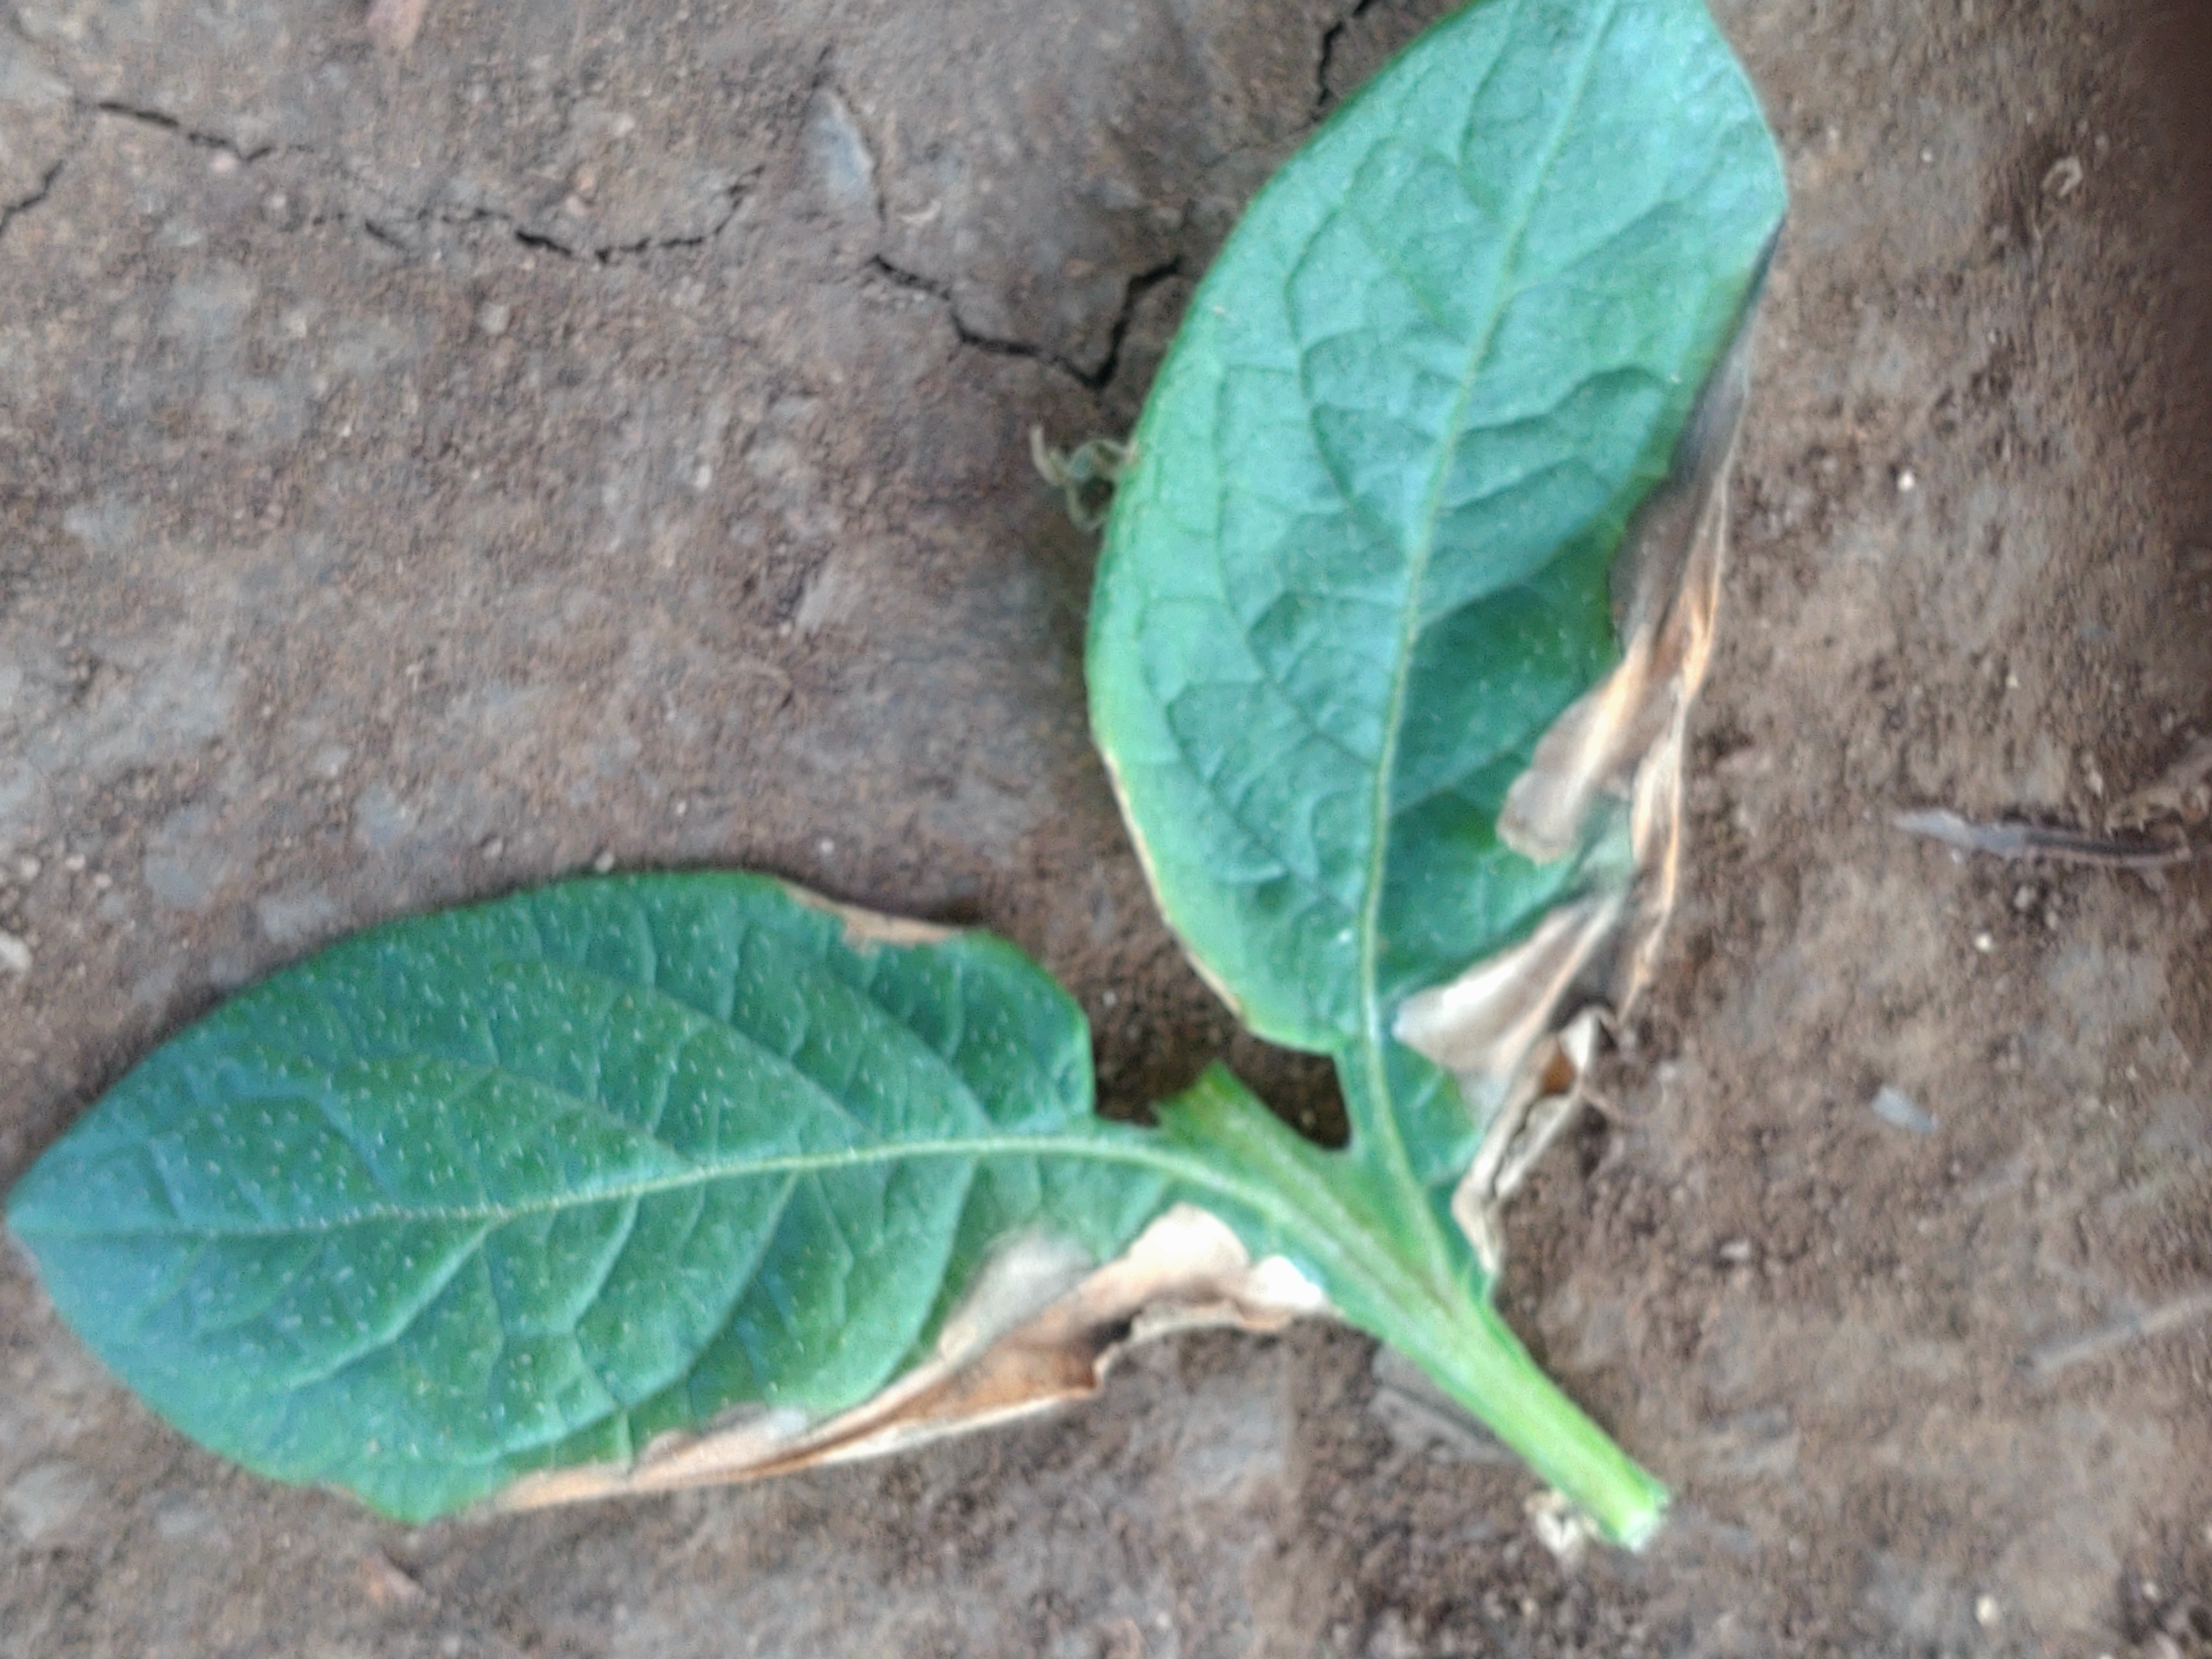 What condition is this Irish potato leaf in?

early blight
